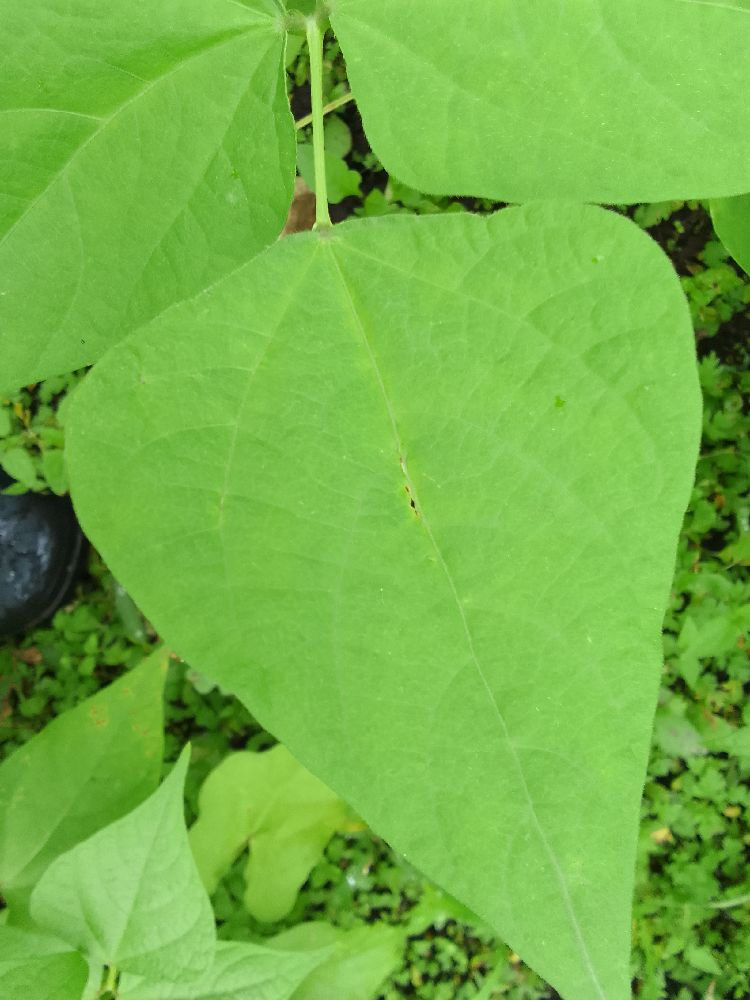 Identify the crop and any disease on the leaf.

maize, healthy
